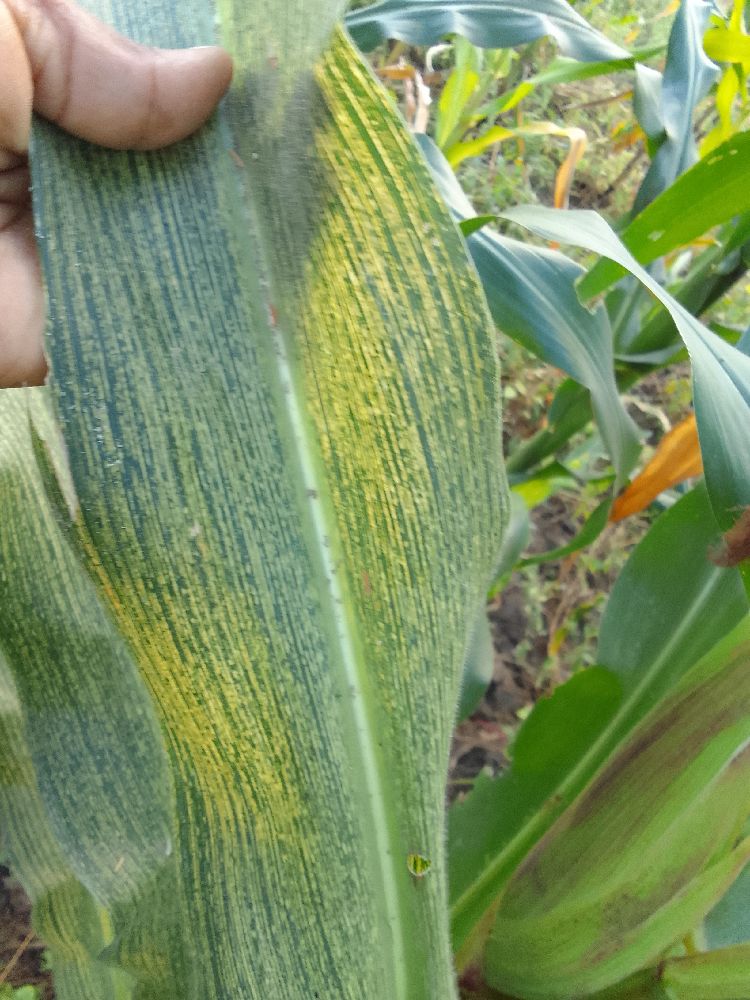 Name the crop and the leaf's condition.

maize, maize streak virus
